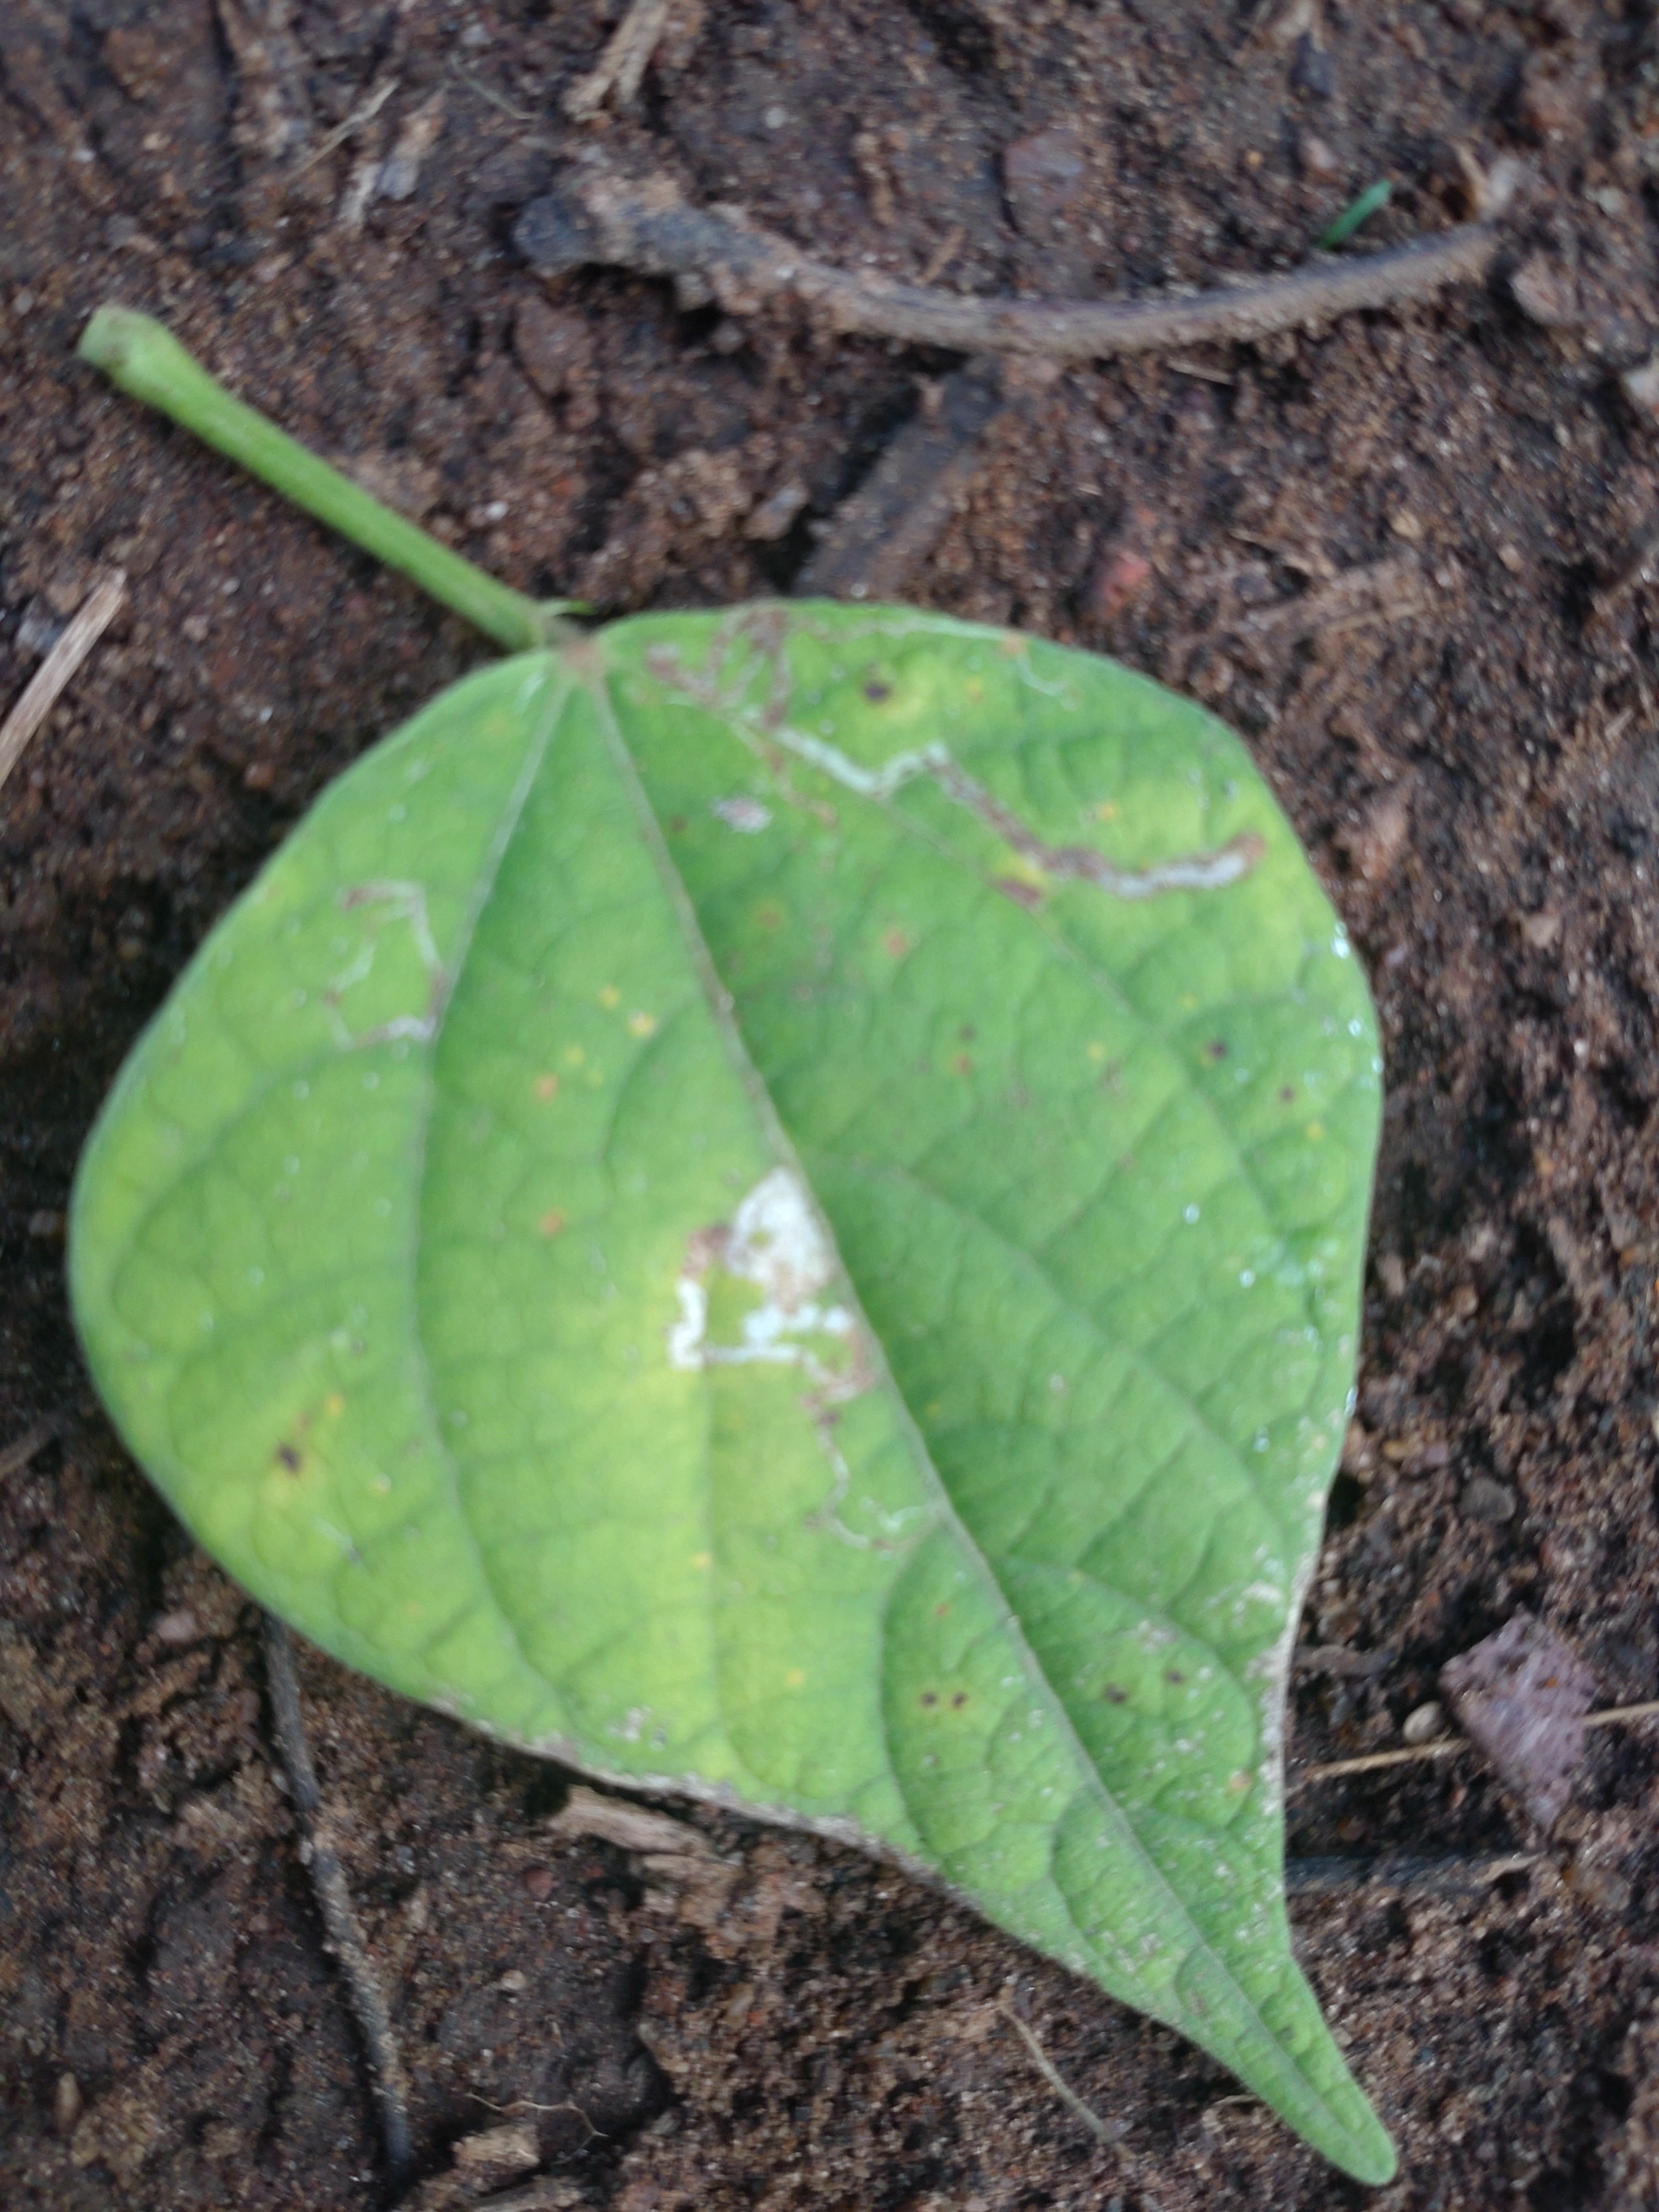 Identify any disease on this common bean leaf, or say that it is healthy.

rust
